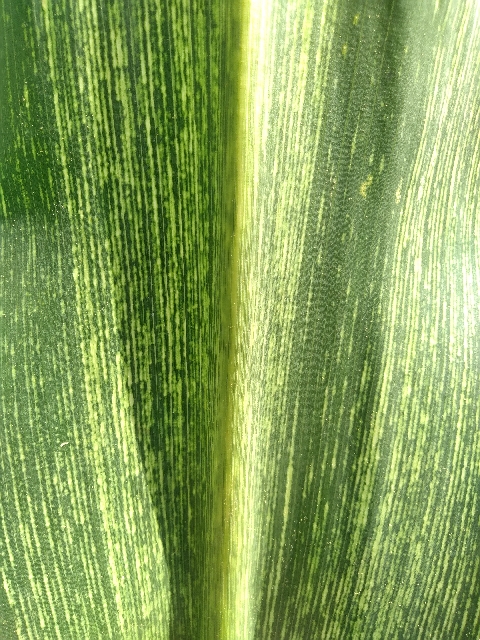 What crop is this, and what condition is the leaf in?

maize, maize streak virus
